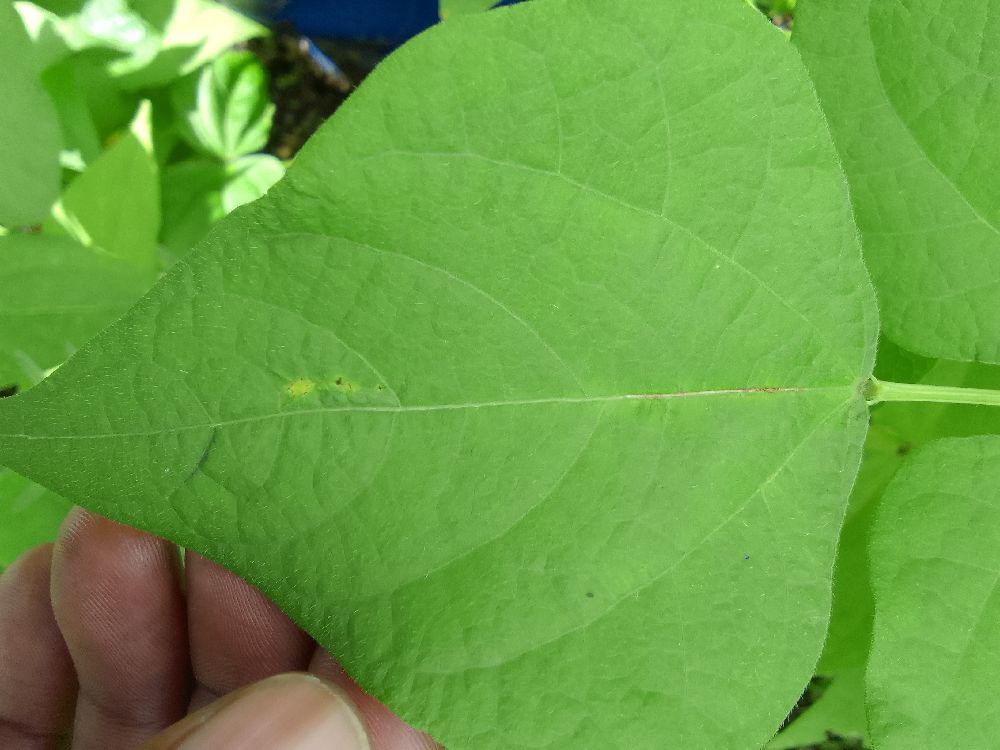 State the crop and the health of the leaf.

common bean, healthy
